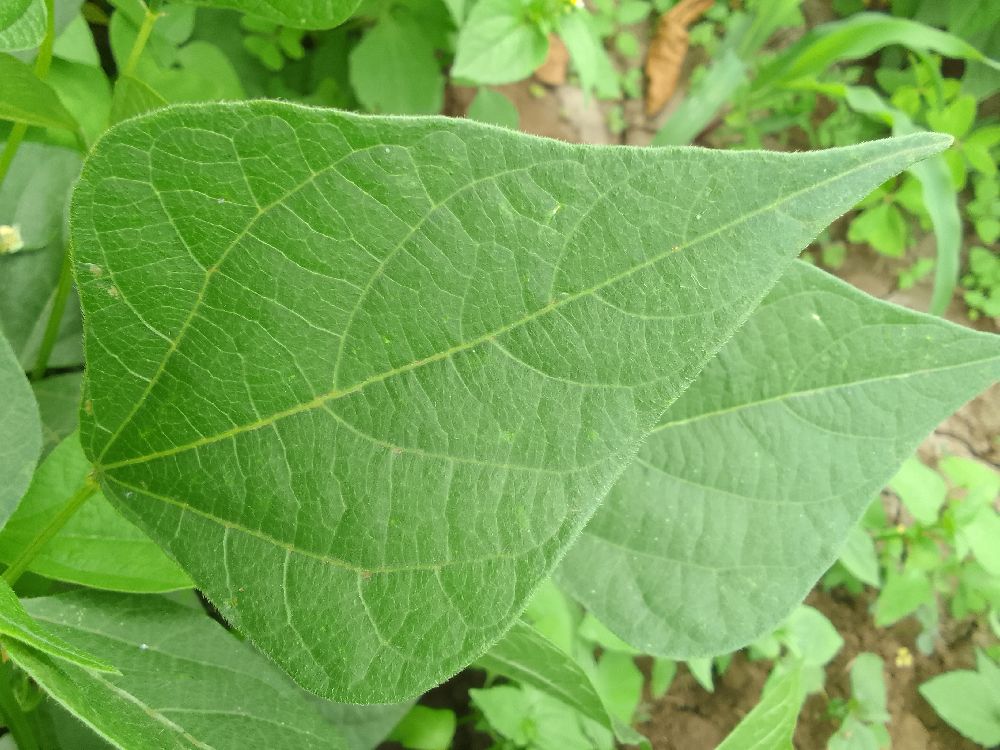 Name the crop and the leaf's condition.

common bean, healthy
